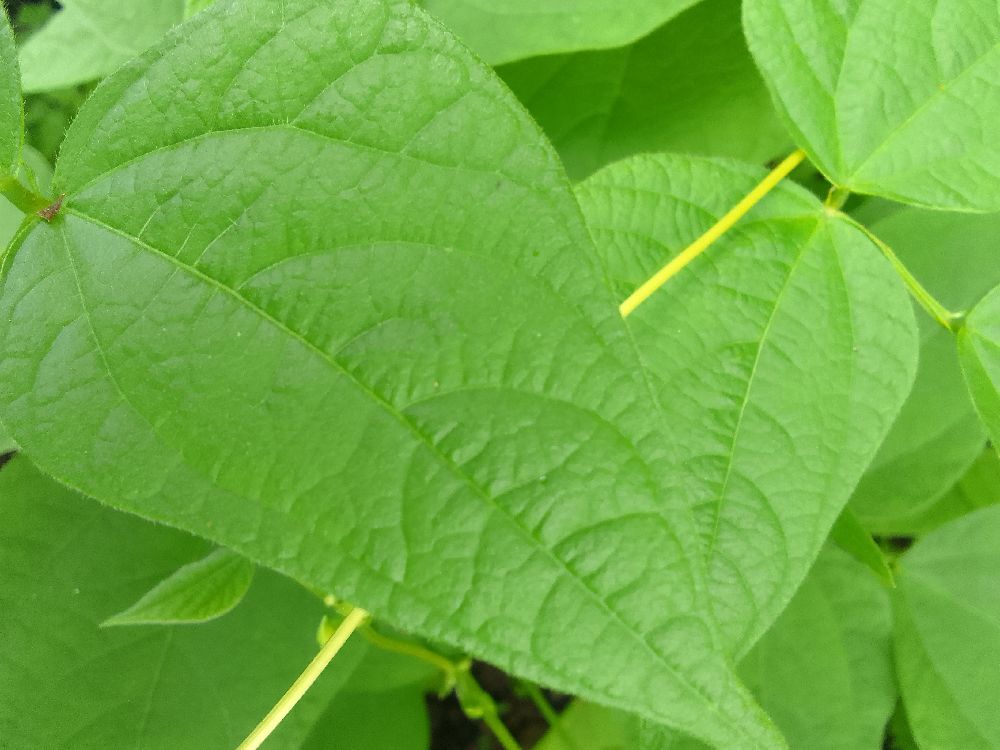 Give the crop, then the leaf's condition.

common bean, healthy
